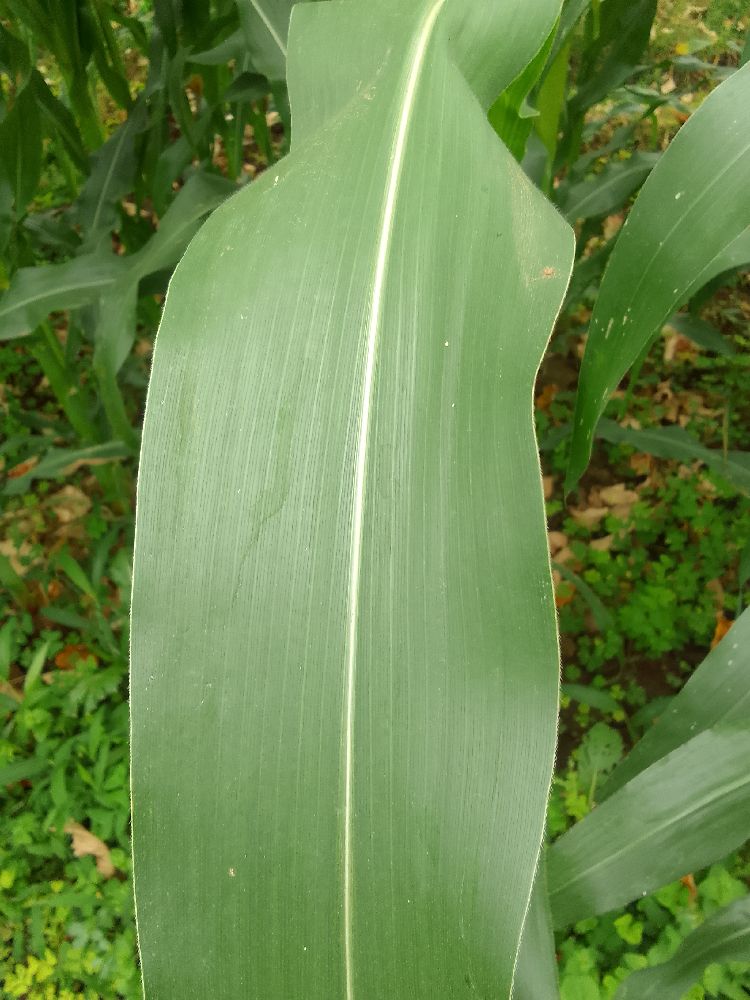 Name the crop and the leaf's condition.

maize, healthy
